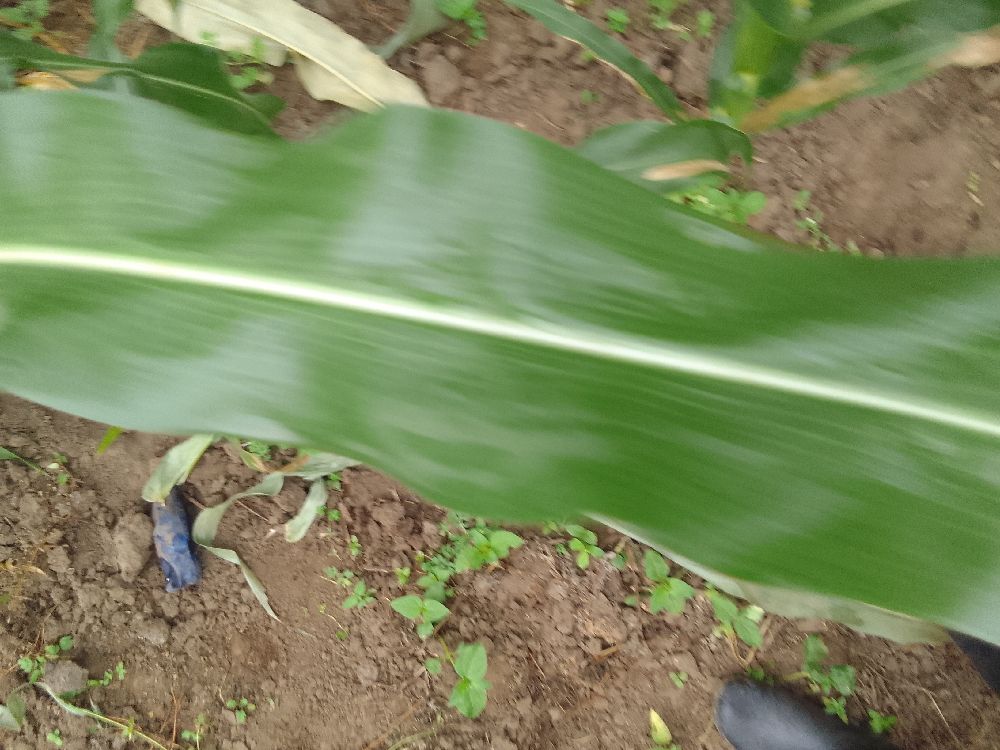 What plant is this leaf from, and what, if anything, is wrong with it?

maize, healthy
